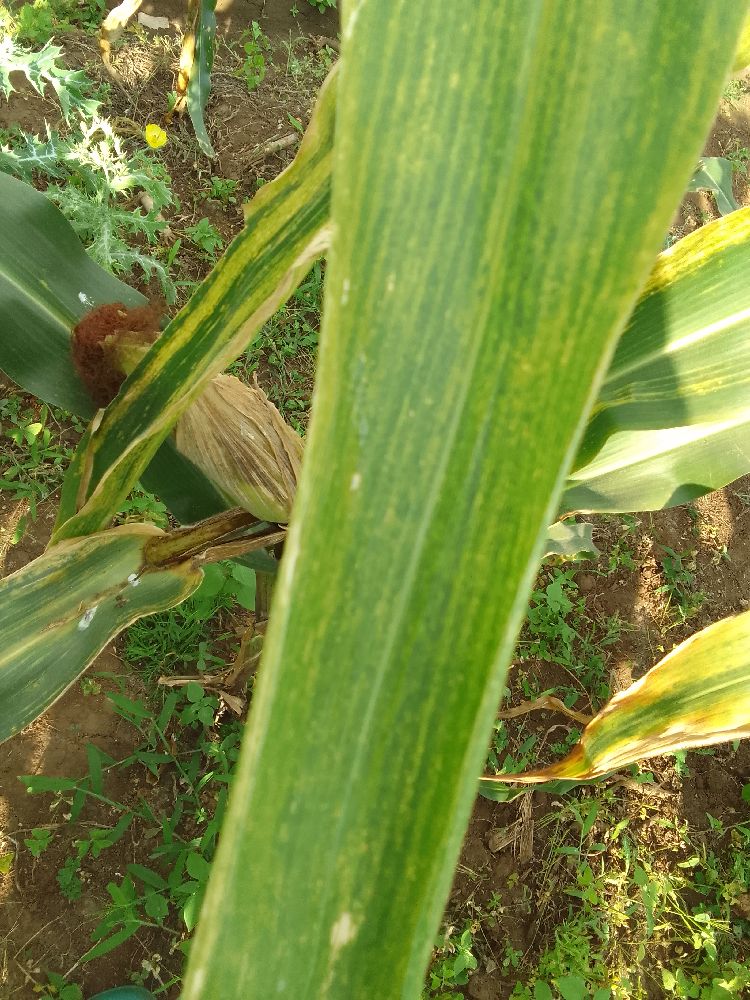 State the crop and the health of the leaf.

maize, maize lethal necrosis
